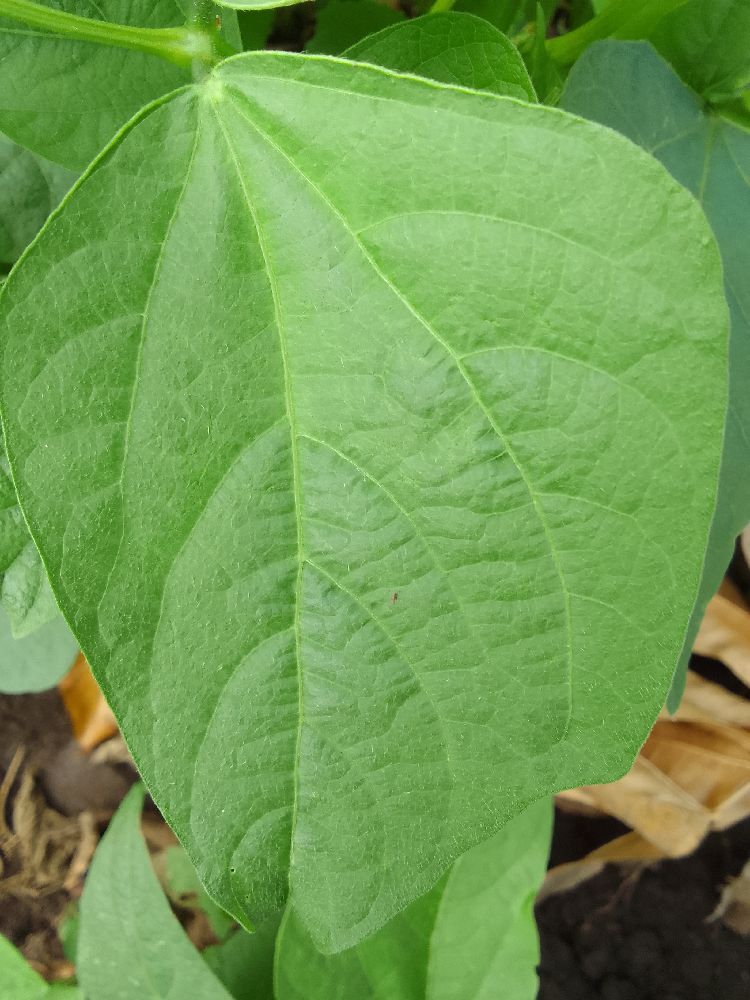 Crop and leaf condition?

common bean, healthy
